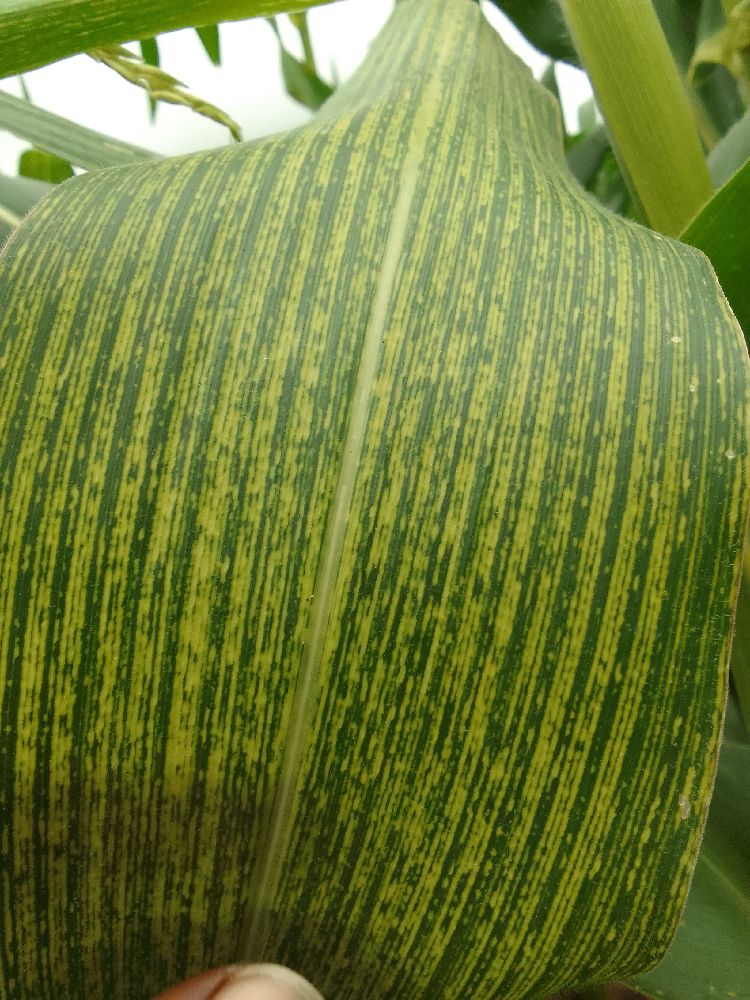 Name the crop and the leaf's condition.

maize, maize streak virus
